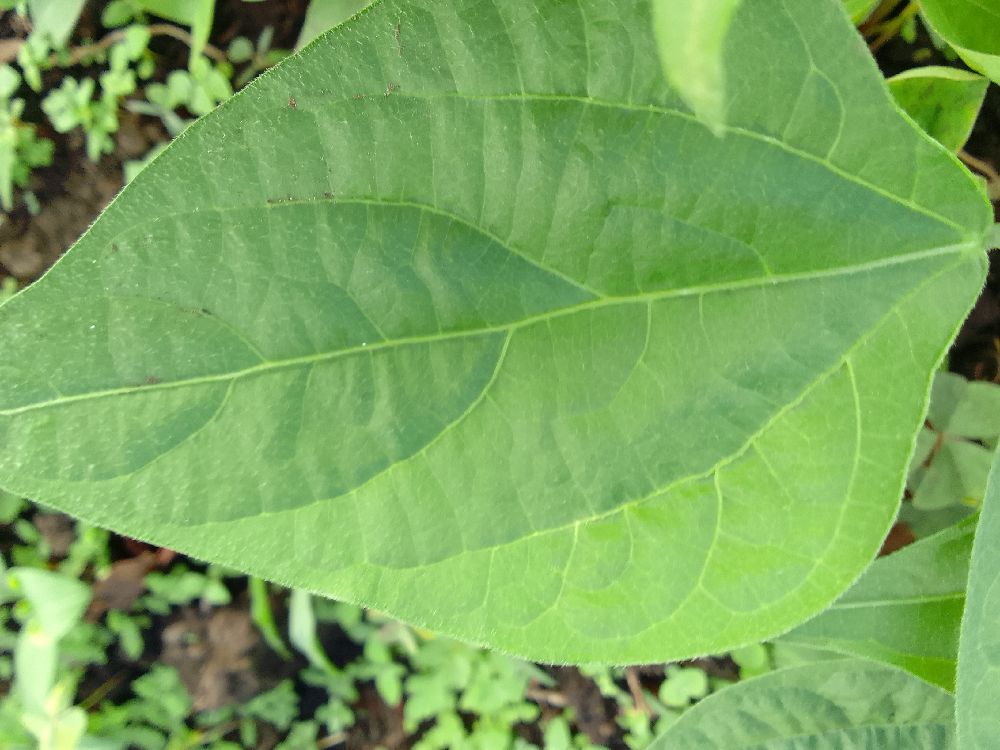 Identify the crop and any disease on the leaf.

common bean, healthy
